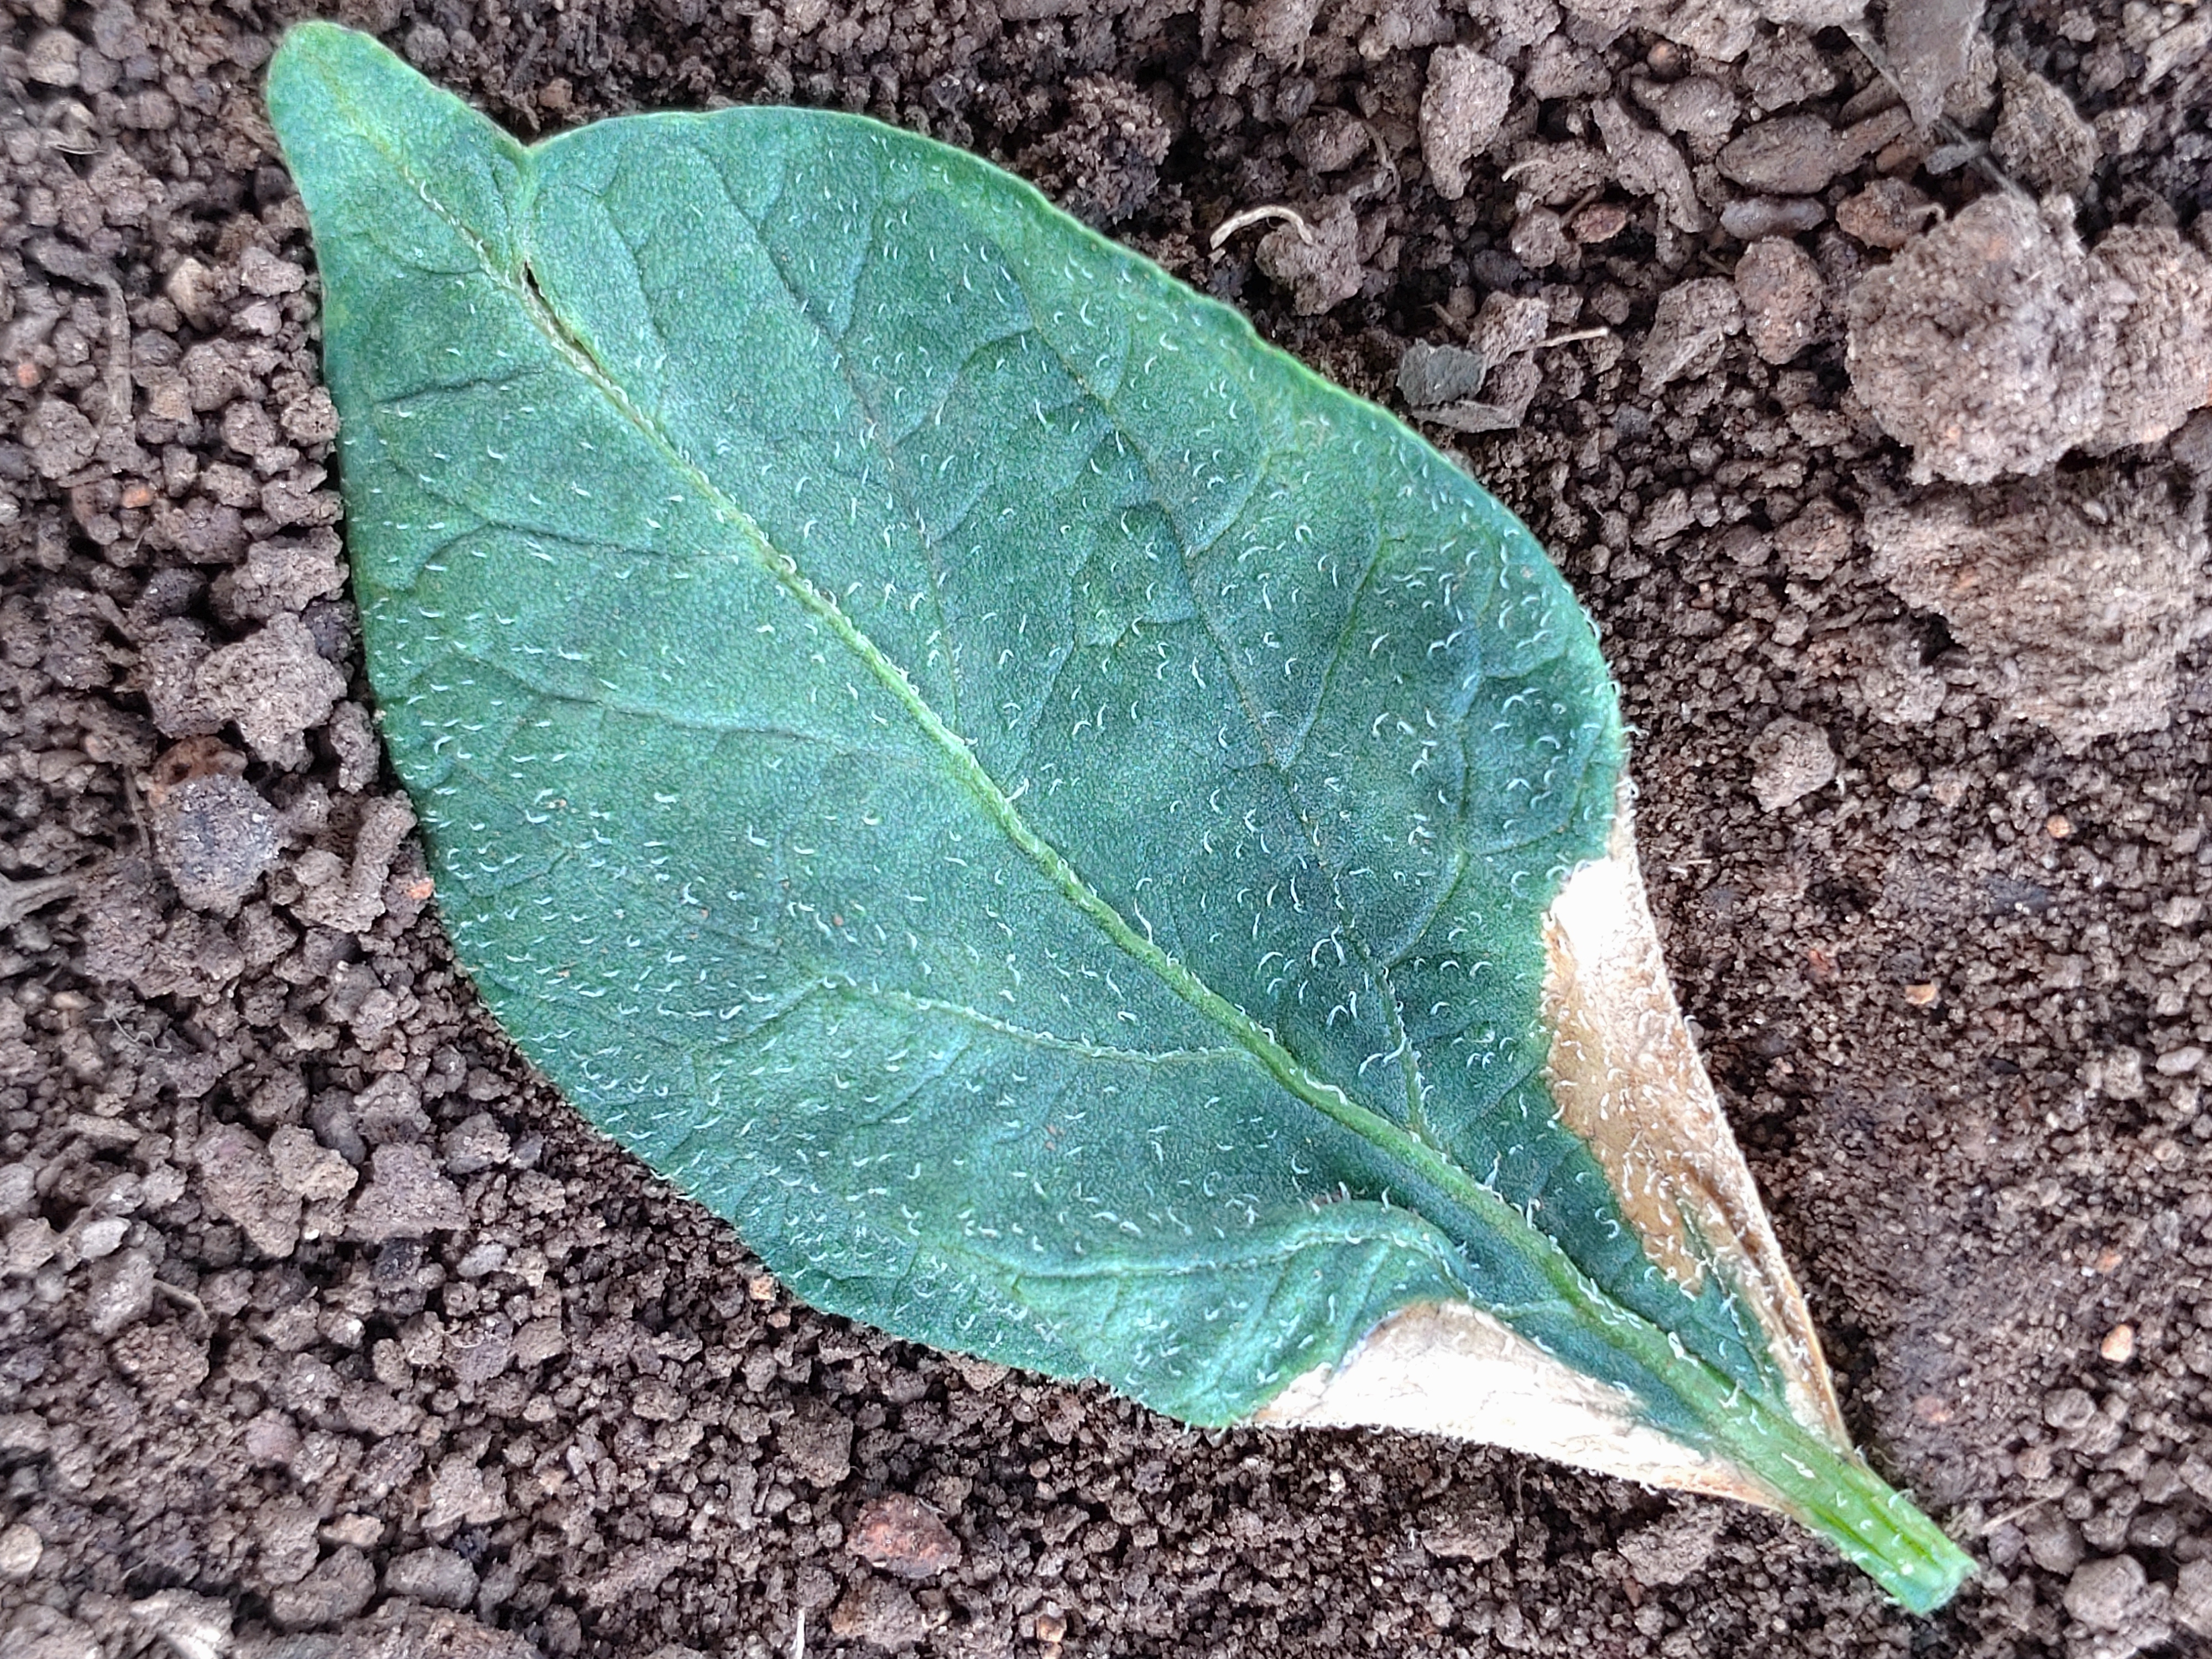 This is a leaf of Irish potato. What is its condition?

early blight
